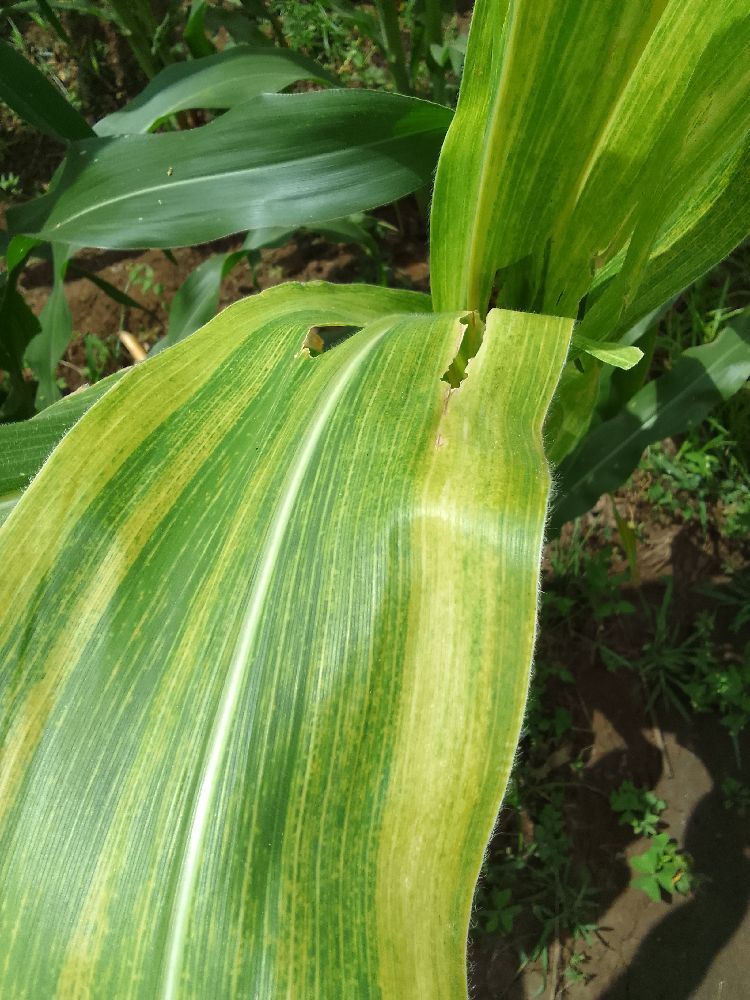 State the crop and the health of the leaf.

maize, maize lethal necrosis
